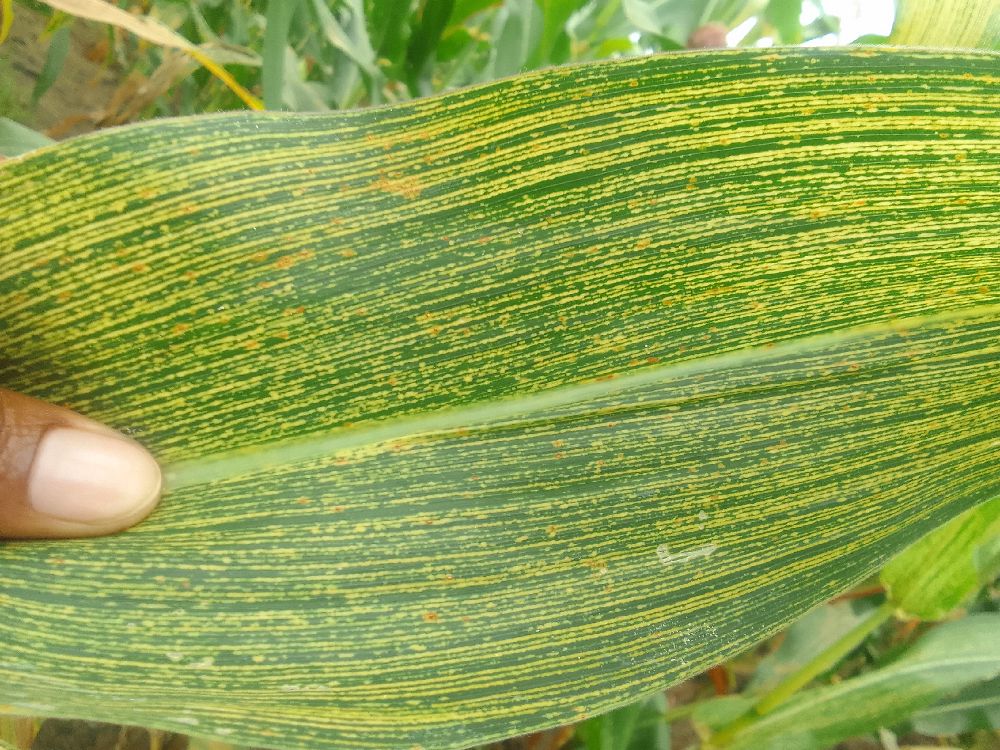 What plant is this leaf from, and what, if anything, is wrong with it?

maize, maize streak virus
